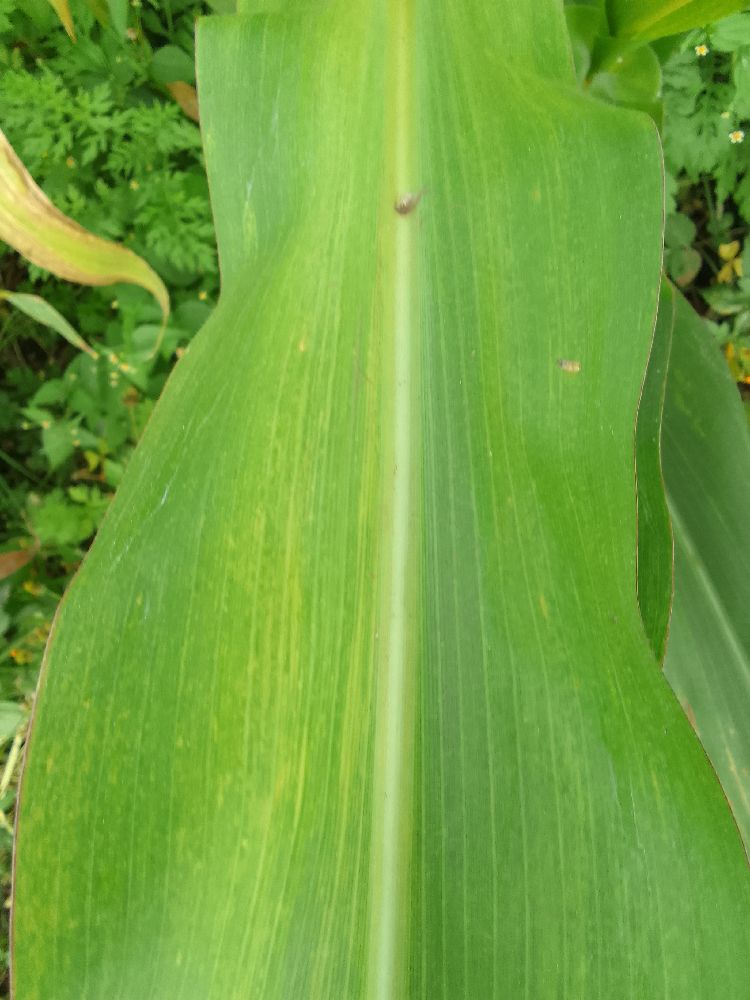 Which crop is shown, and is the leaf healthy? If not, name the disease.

maize, maize lethal necrosis
